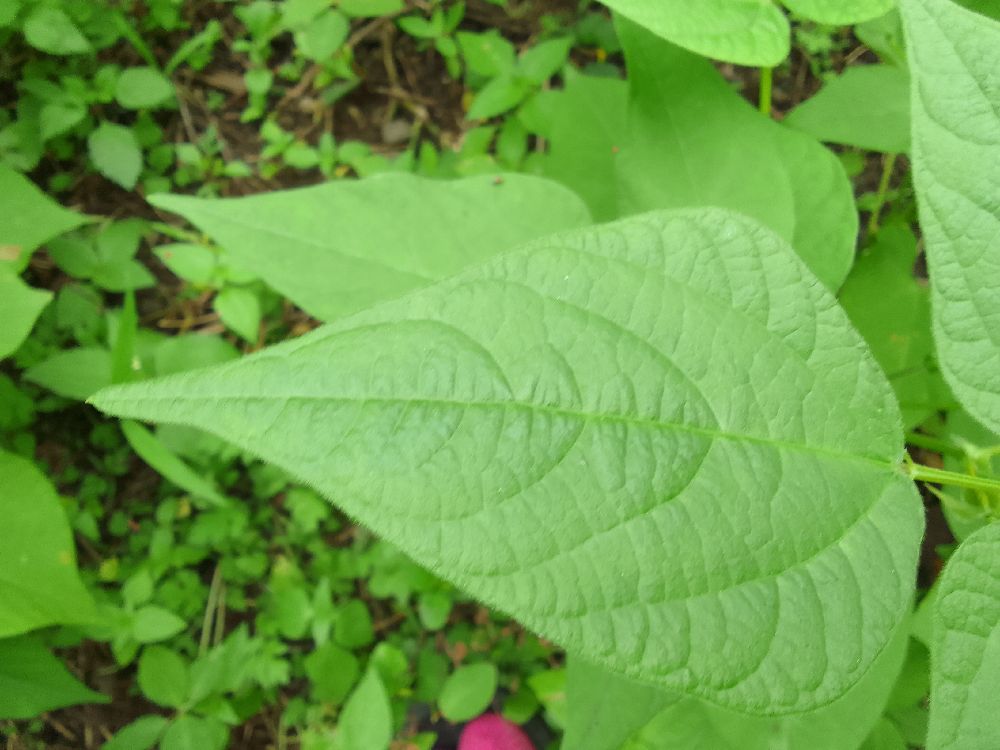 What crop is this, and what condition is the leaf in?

common bean, healthy
